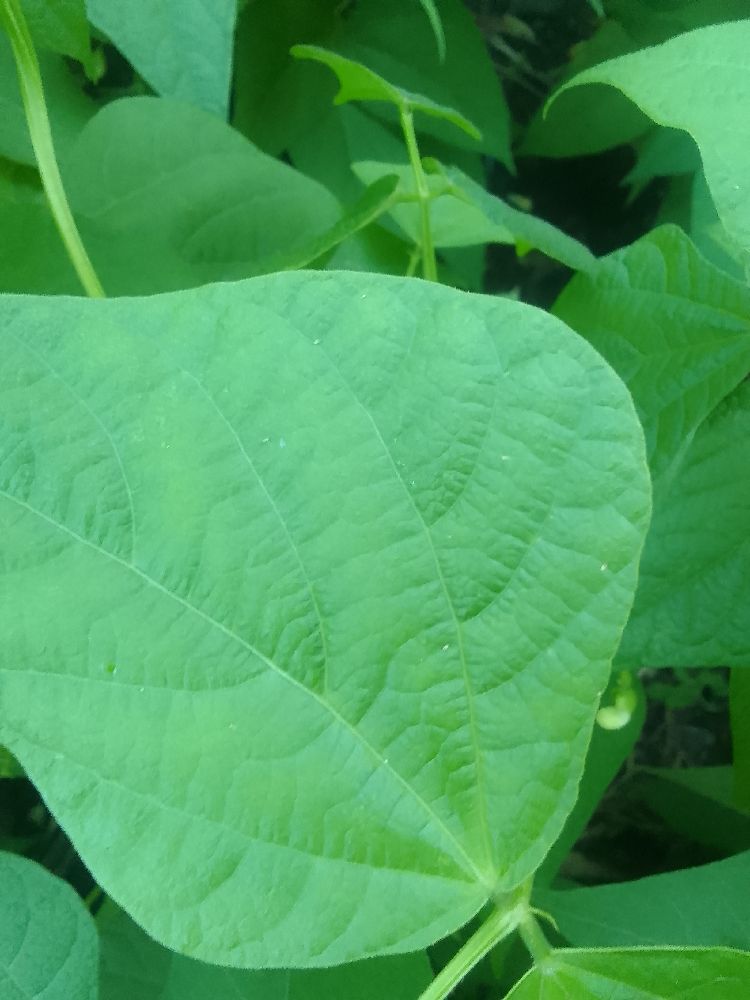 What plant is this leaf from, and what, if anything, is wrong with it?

common bean, healthy
